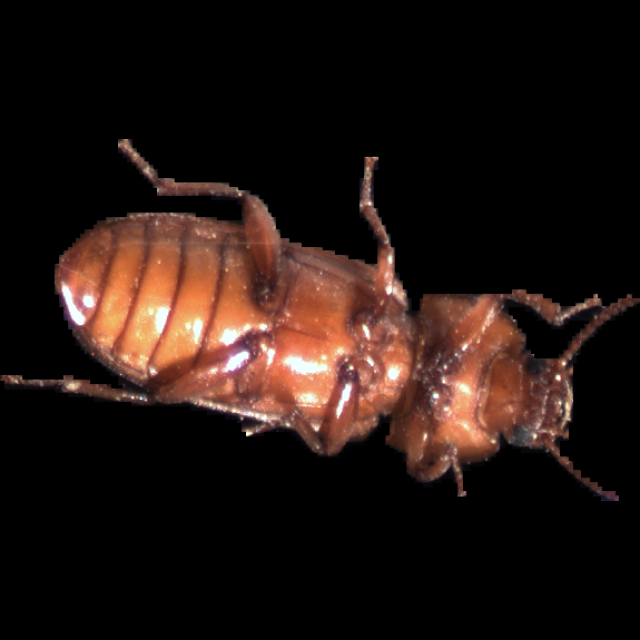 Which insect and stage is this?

mealworm beetle
